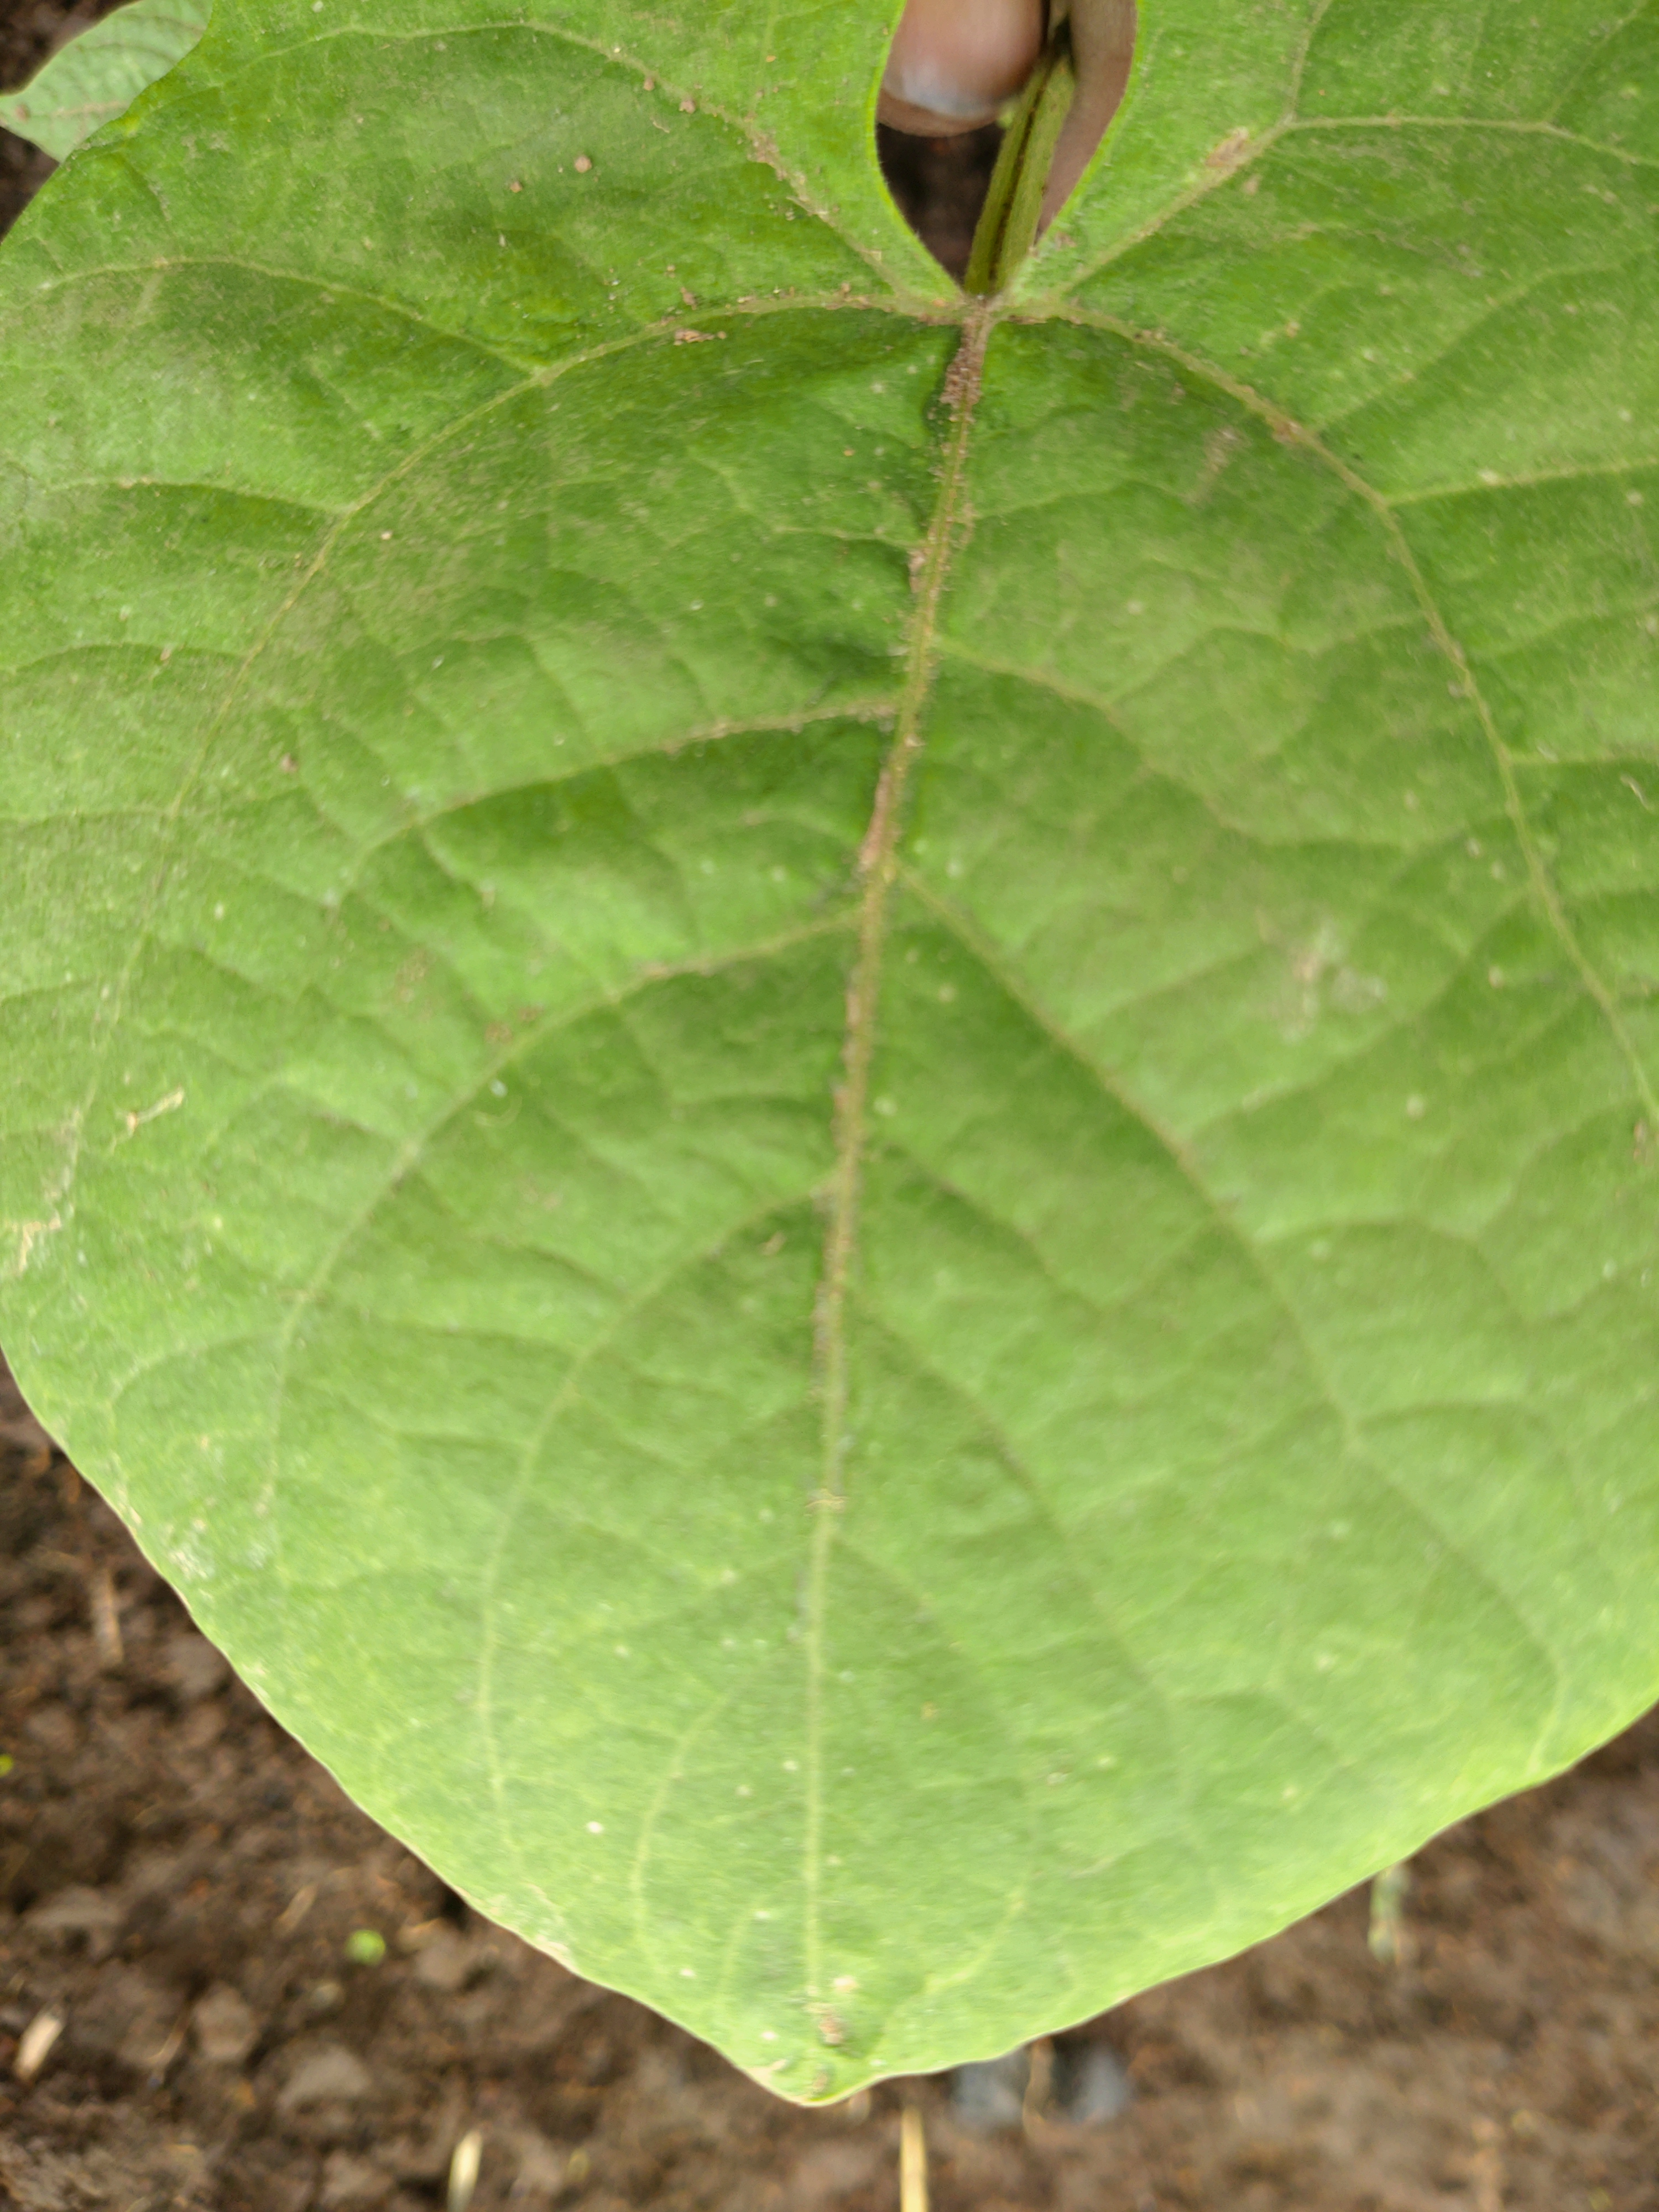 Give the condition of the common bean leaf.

healthy
